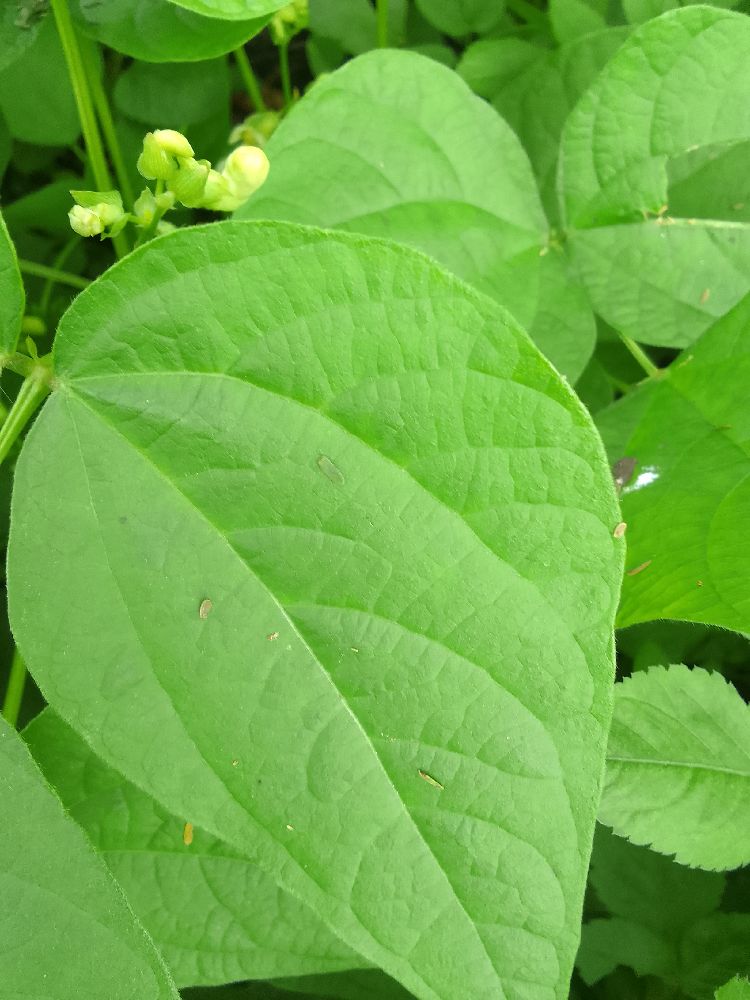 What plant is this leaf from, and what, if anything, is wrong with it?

common bean, healthy
